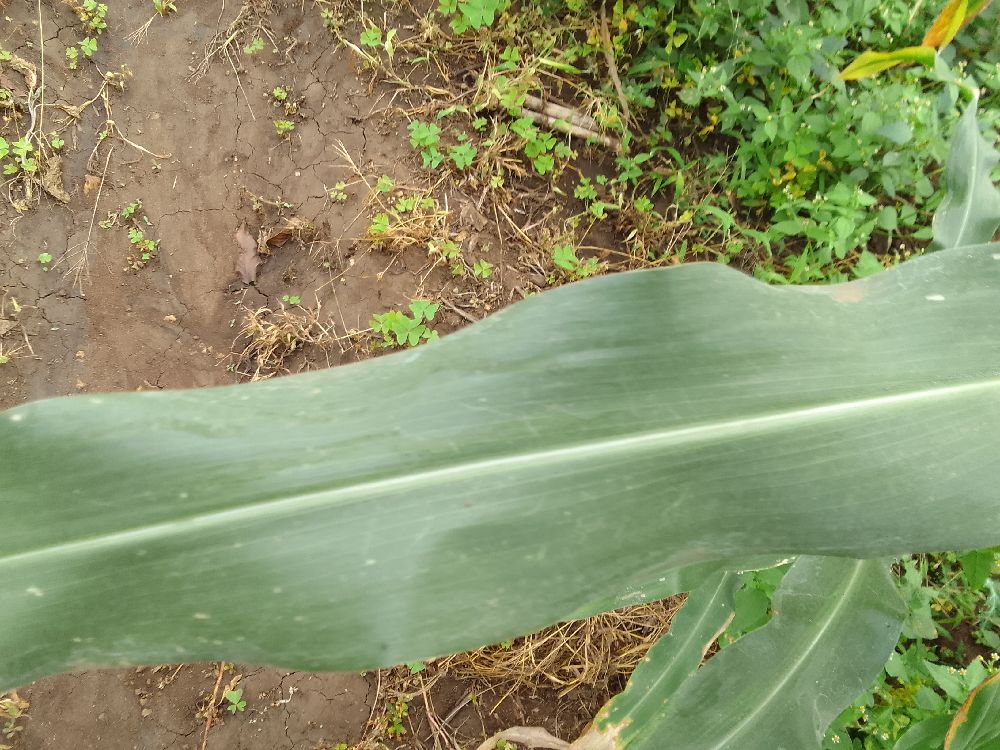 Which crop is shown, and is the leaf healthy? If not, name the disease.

maize, healthy
